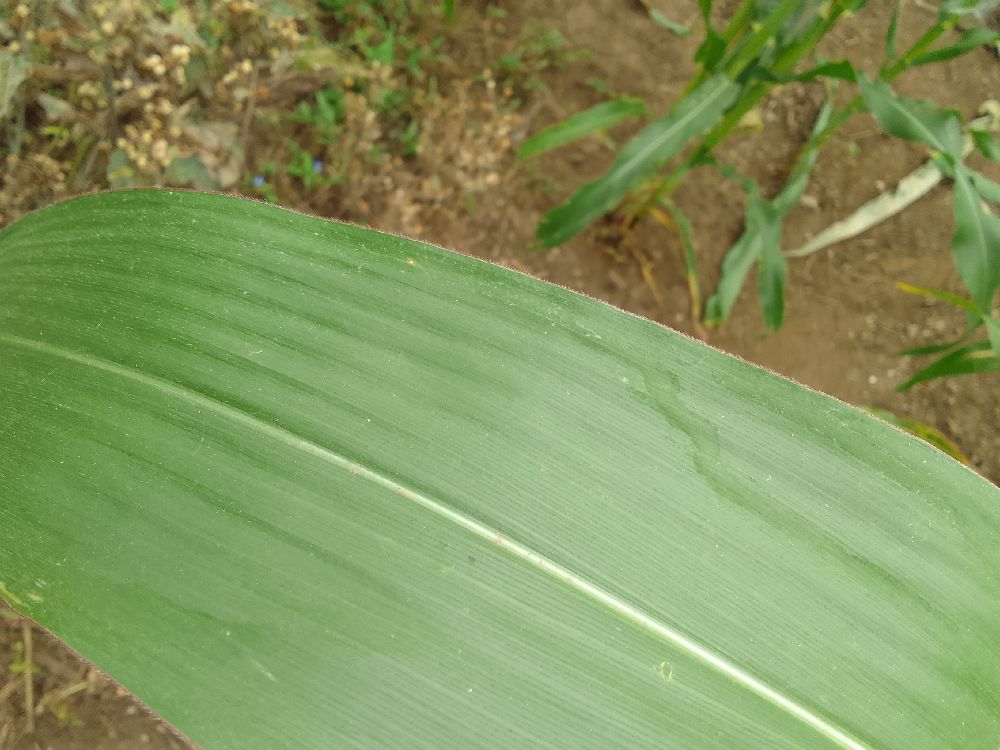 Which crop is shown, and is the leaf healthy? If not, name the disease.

maize, healthy
